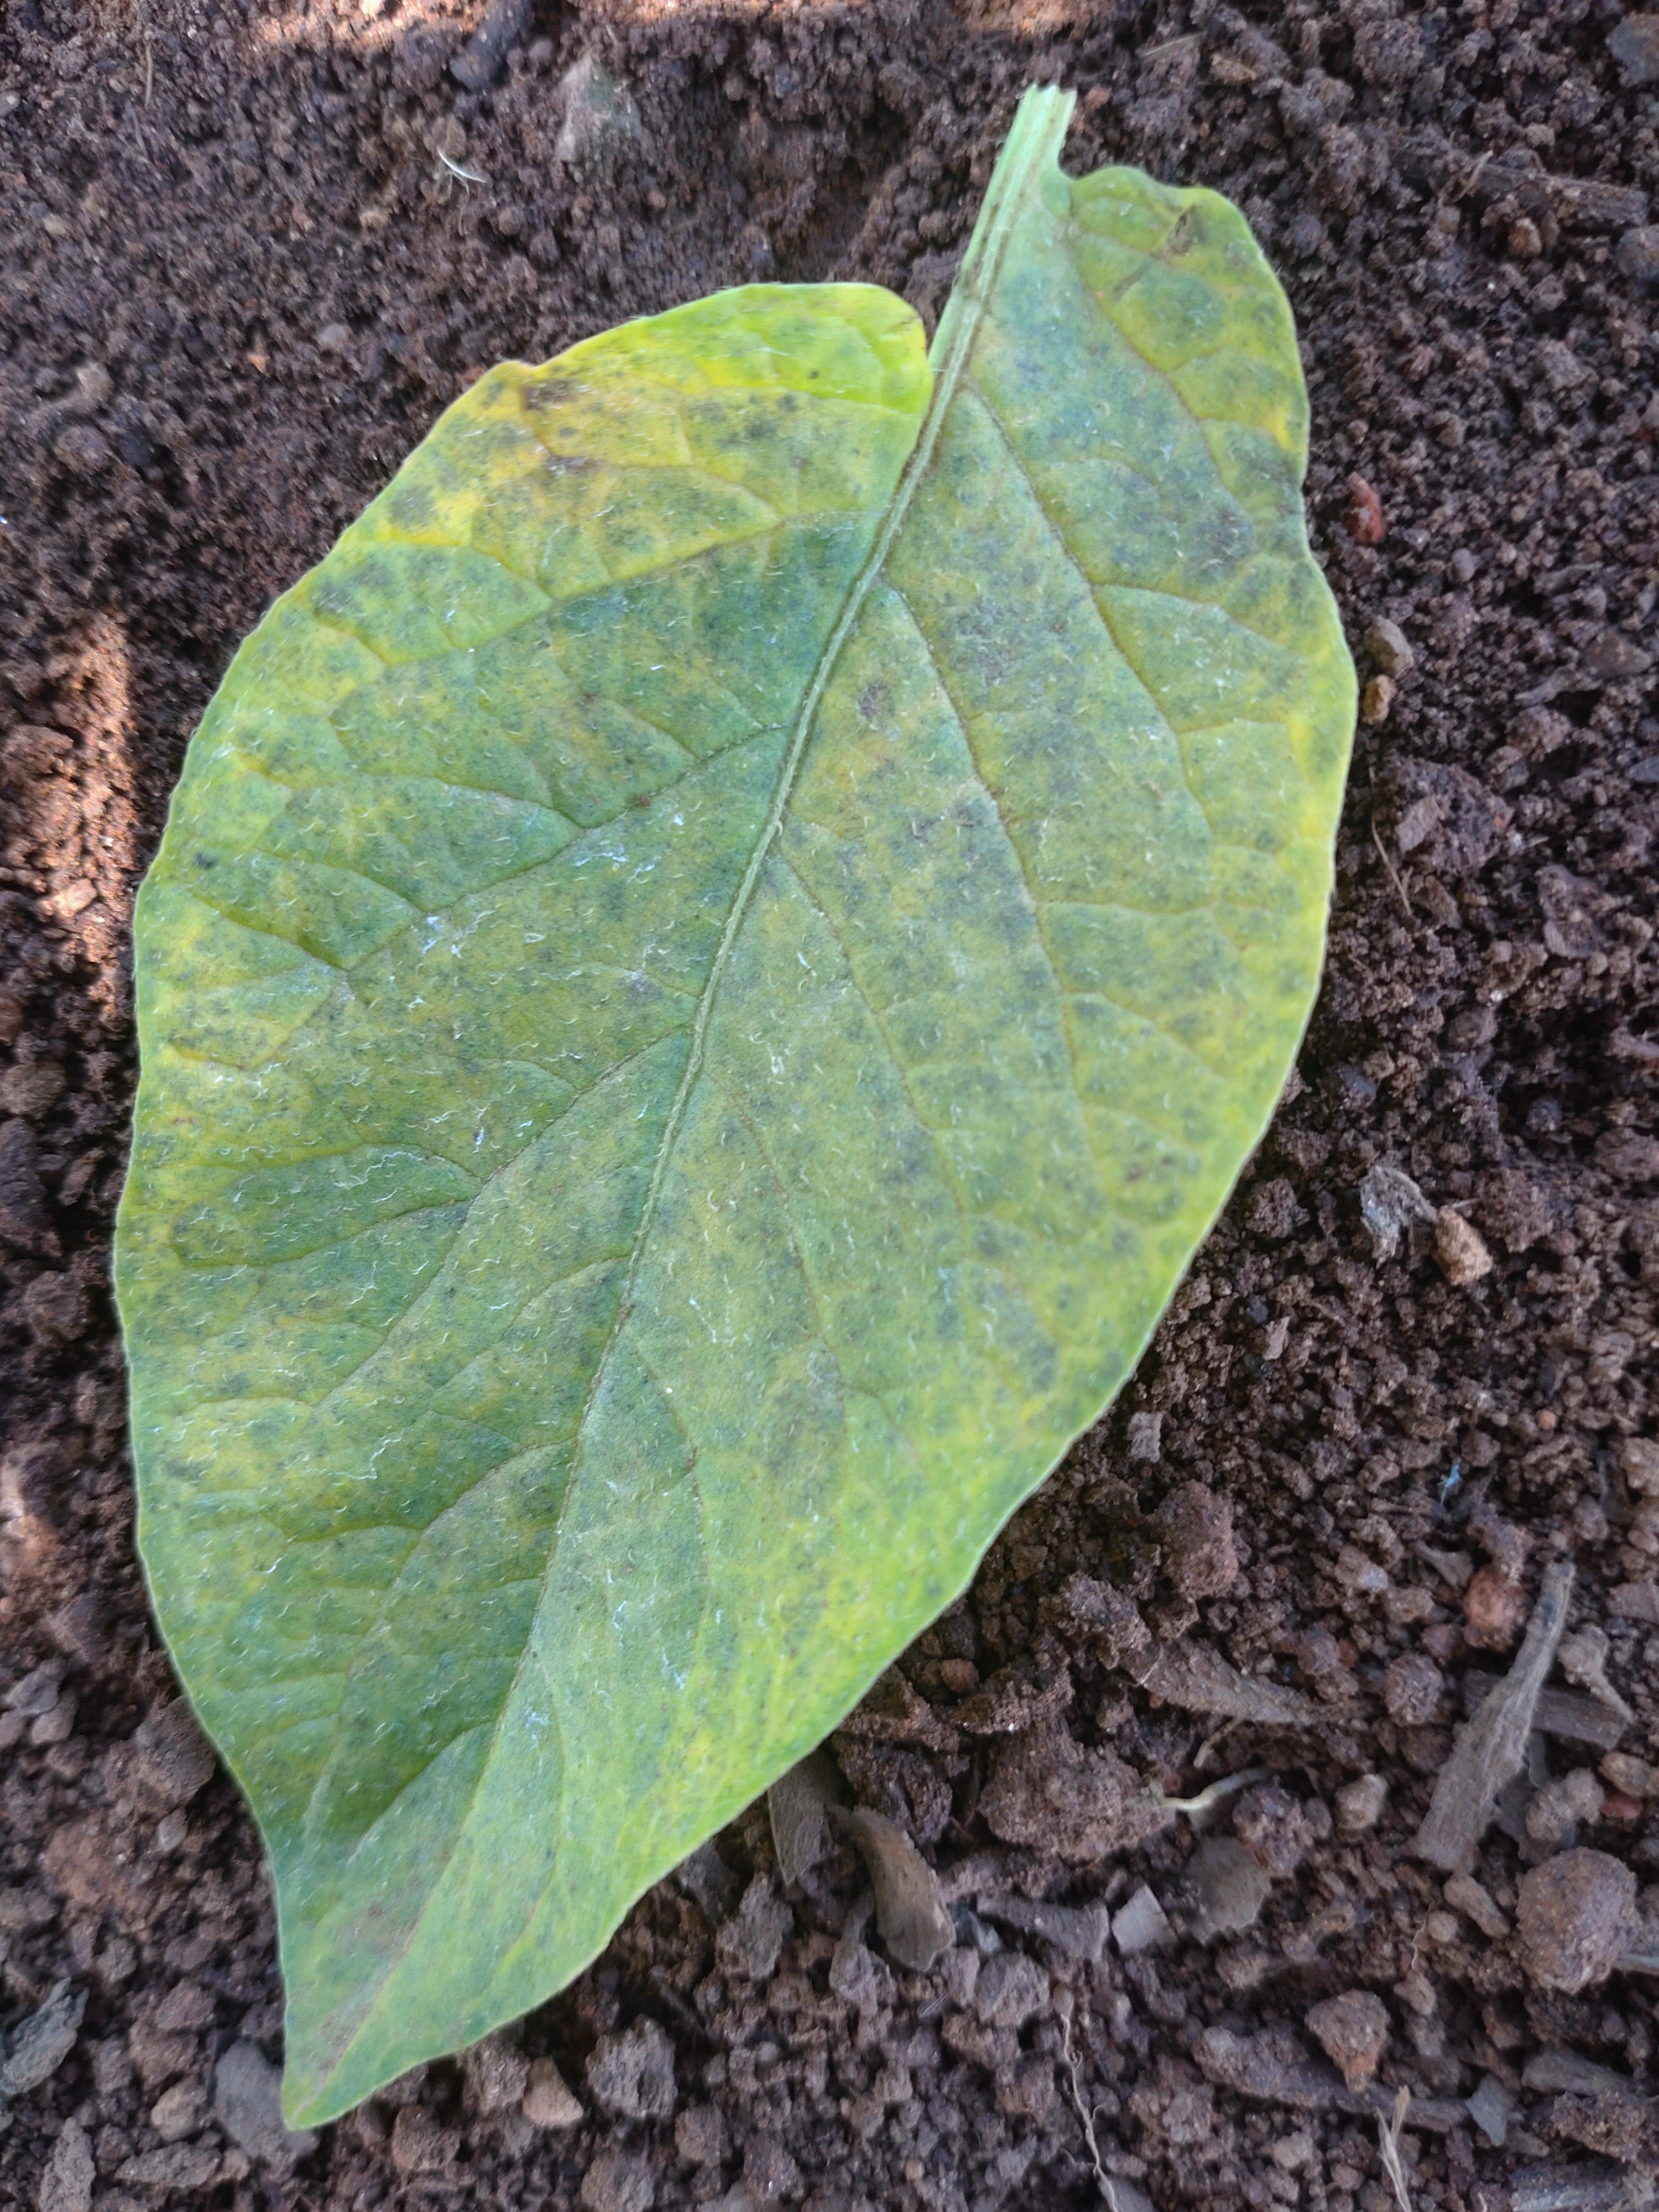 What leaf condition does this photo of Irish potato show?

late blight
